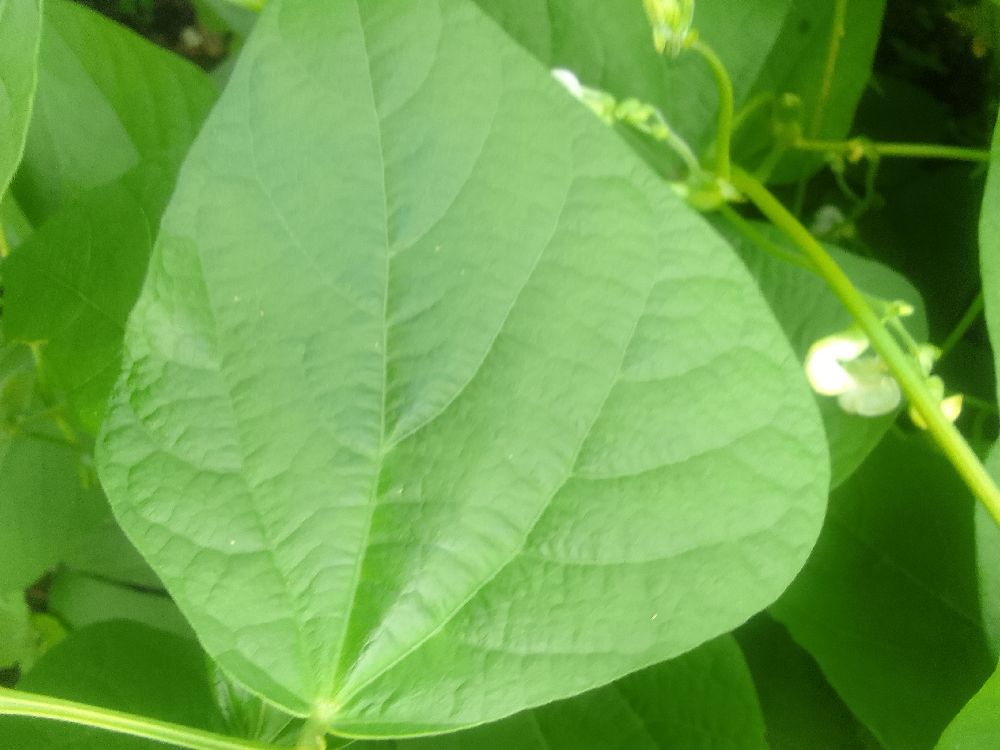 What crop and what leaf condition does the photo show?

common bean, healthy
